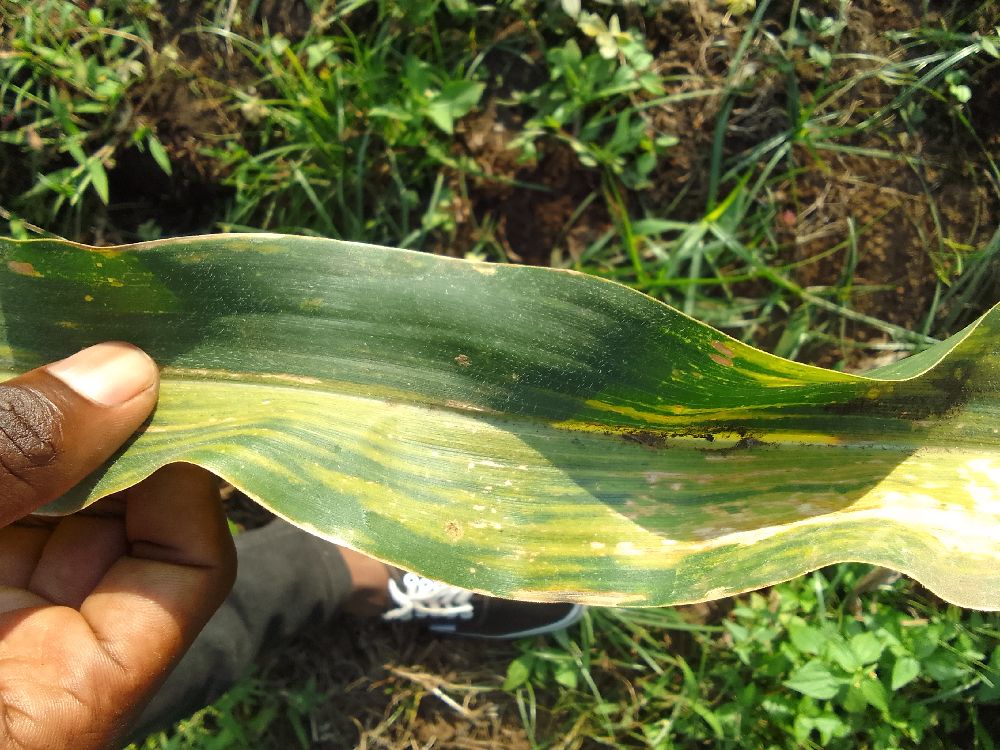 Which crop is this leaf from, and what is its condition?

maize, maize lethal necrosis
